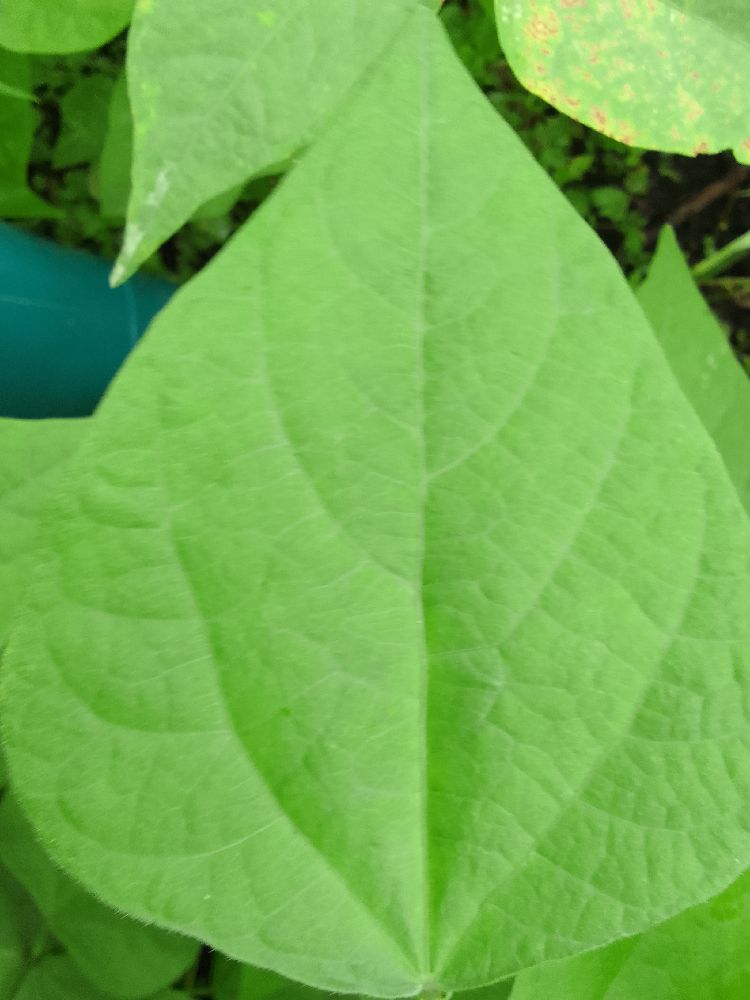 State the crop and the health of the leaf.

common bean, healthy
